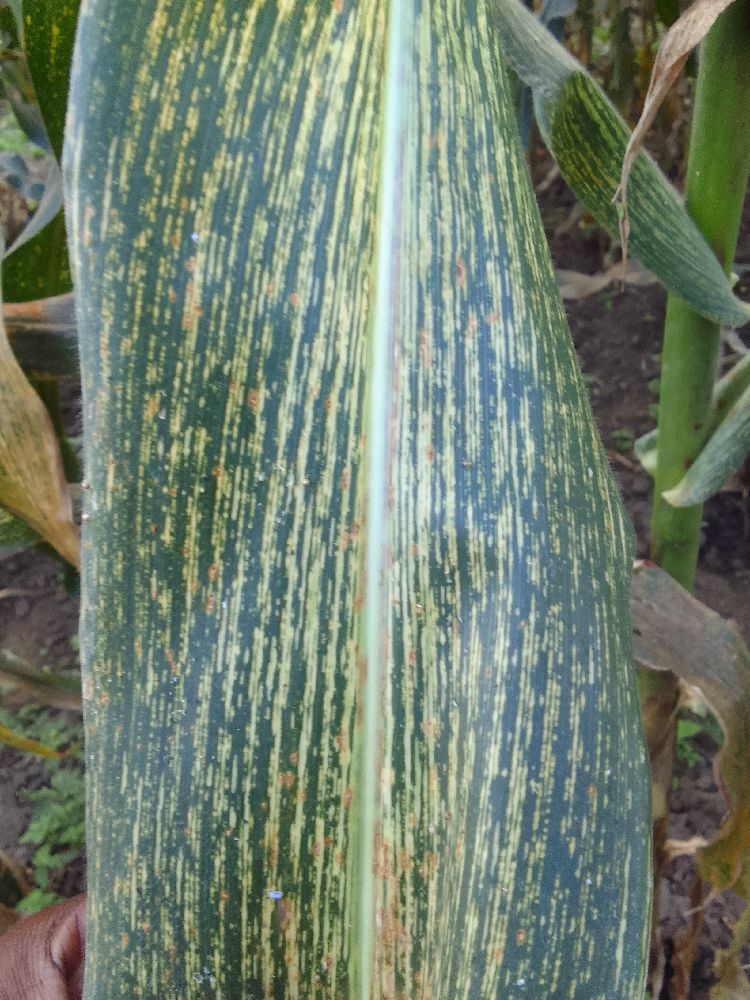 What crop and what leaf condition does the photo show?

maize, maize streak virus
